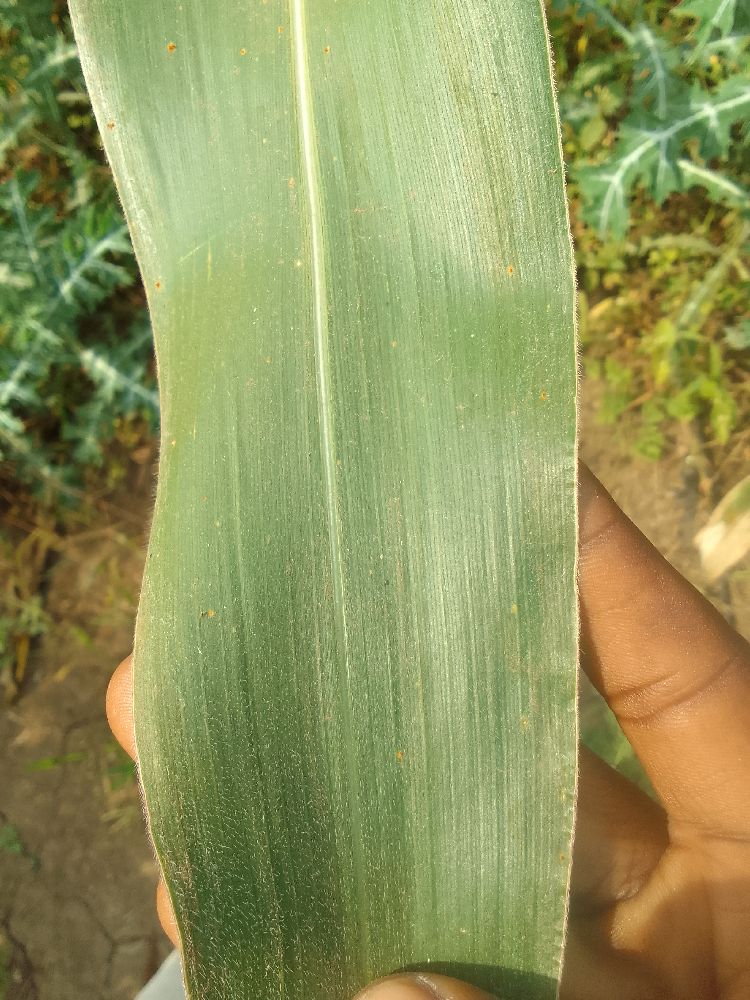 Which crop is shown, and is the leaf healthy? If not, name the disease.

maize, healthy
